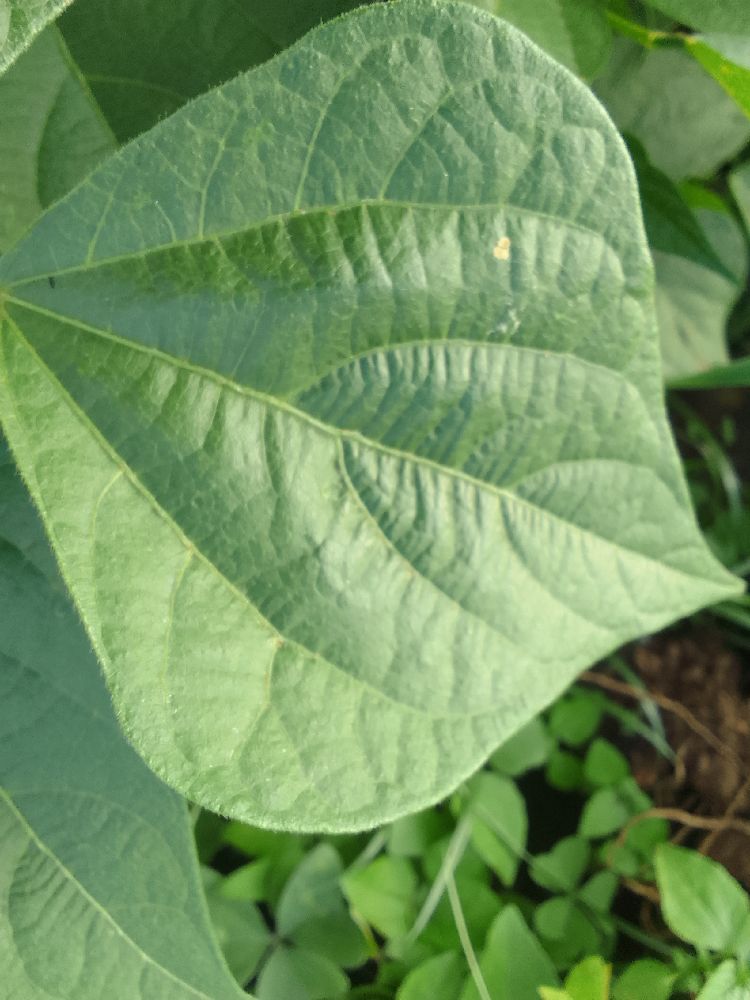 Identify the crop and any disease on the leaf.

common bean, healthy
